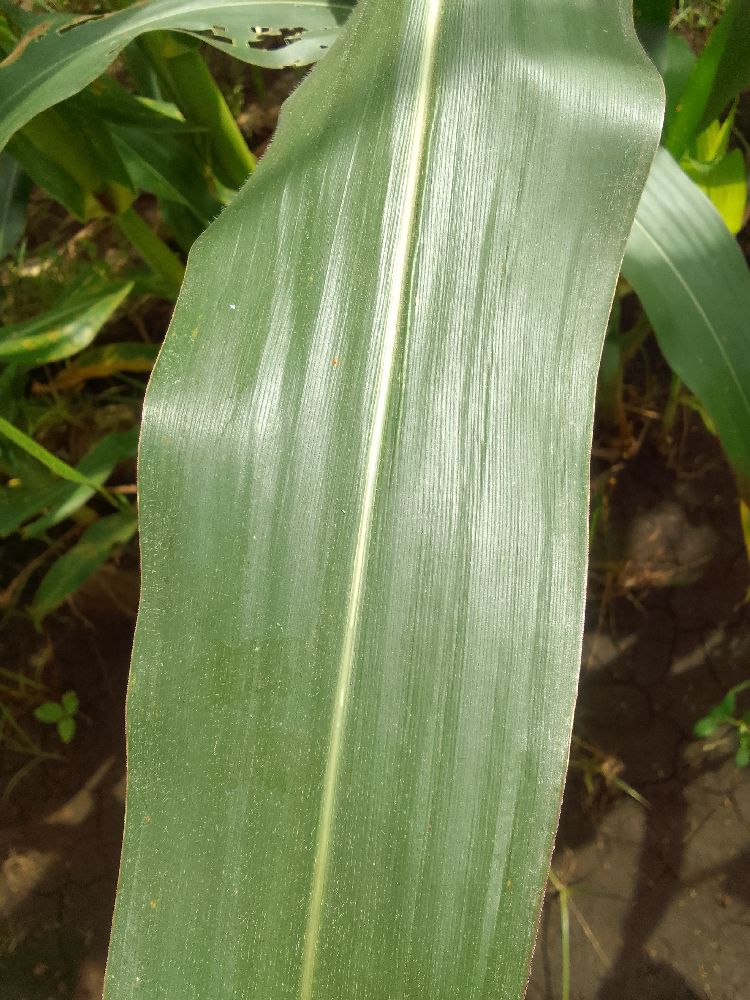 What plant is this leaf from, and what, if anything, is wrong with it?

maize, healthy
